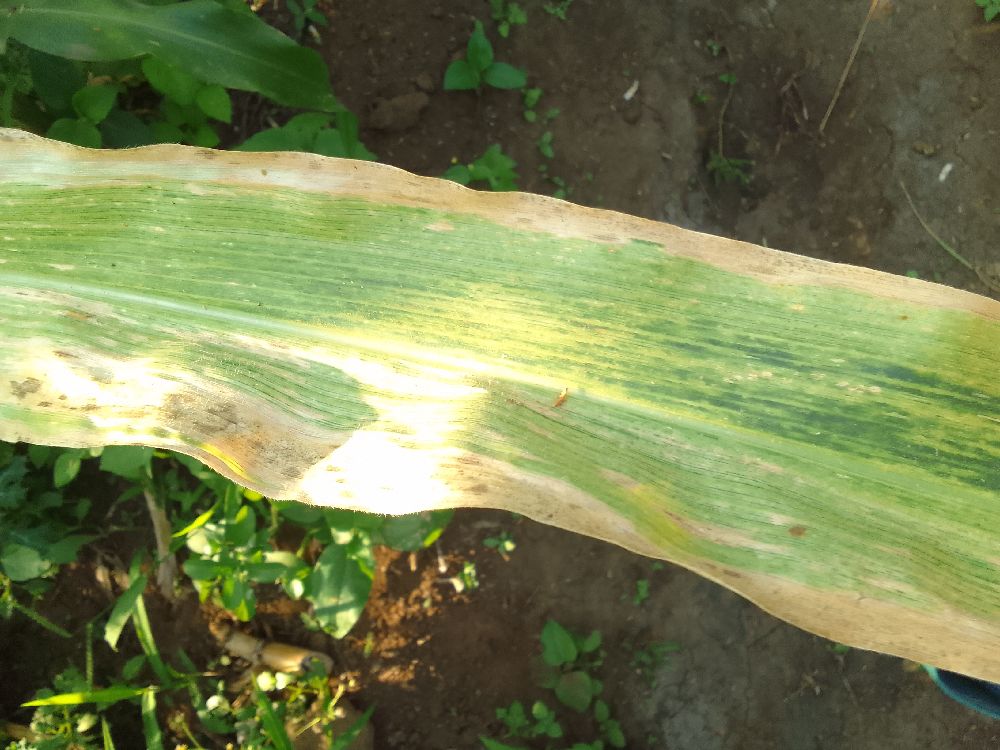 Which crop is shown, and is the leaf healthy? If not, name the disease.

maize, maize lethal necrosis
